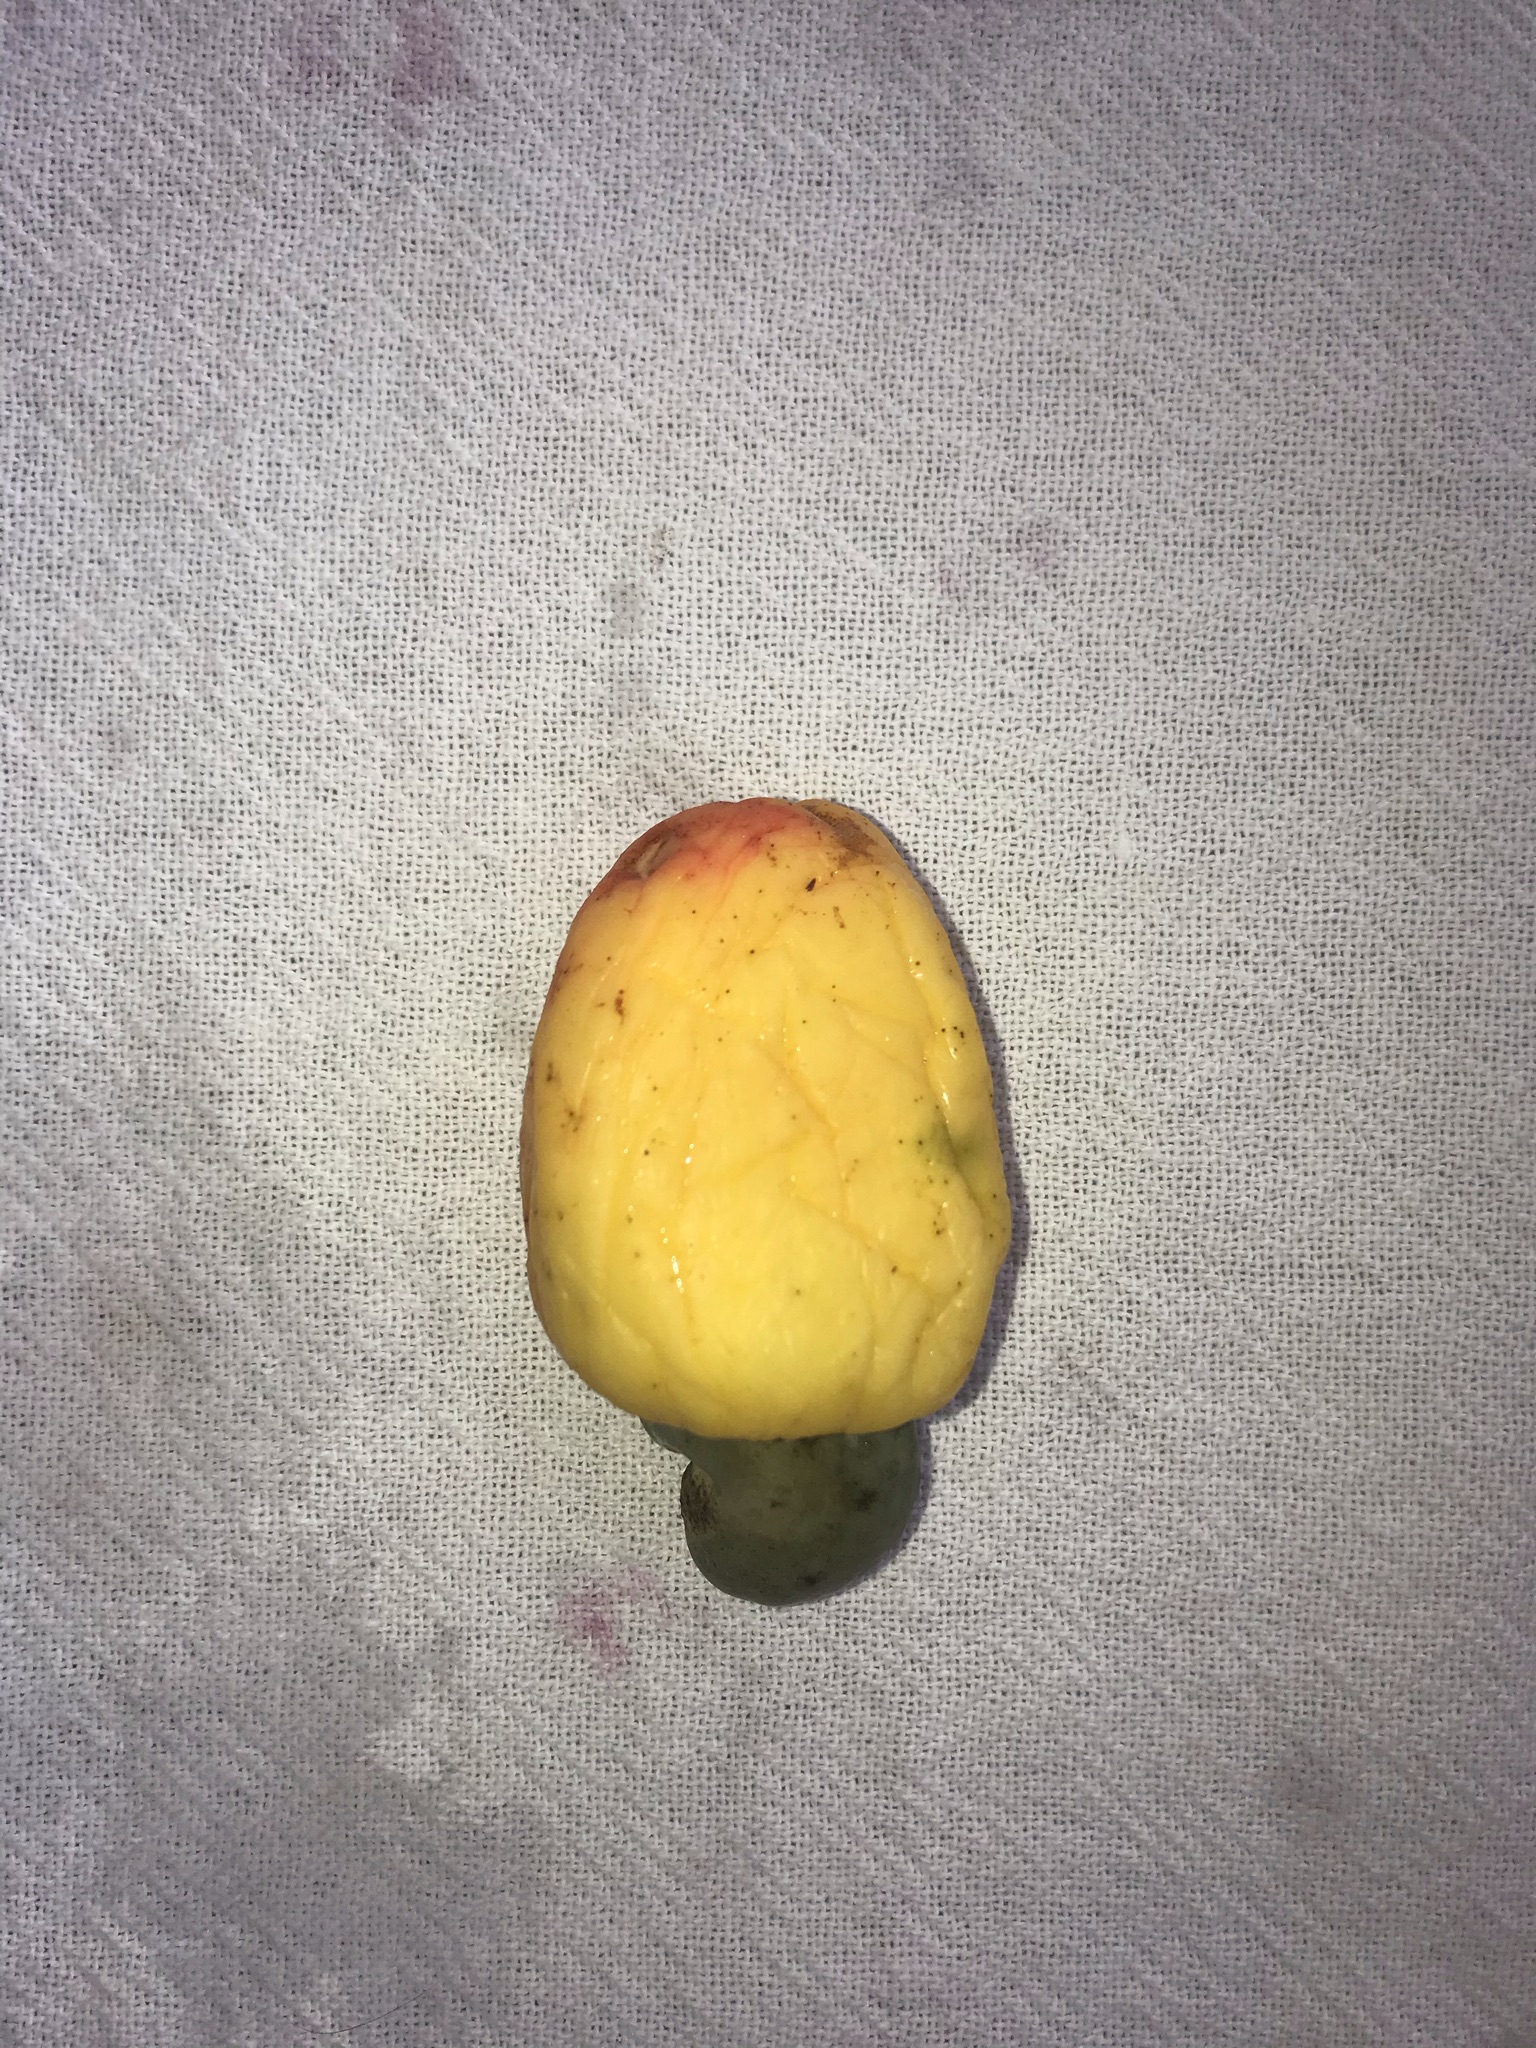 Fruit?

caju amarelo
